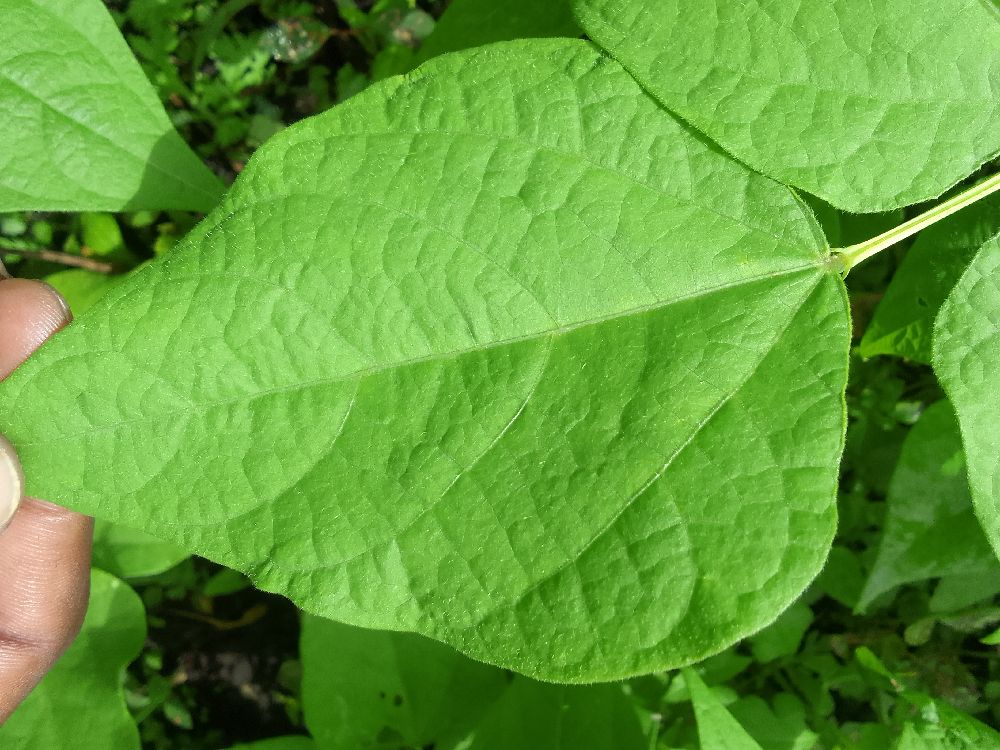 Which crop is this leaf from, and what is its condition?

common bean, healthy
